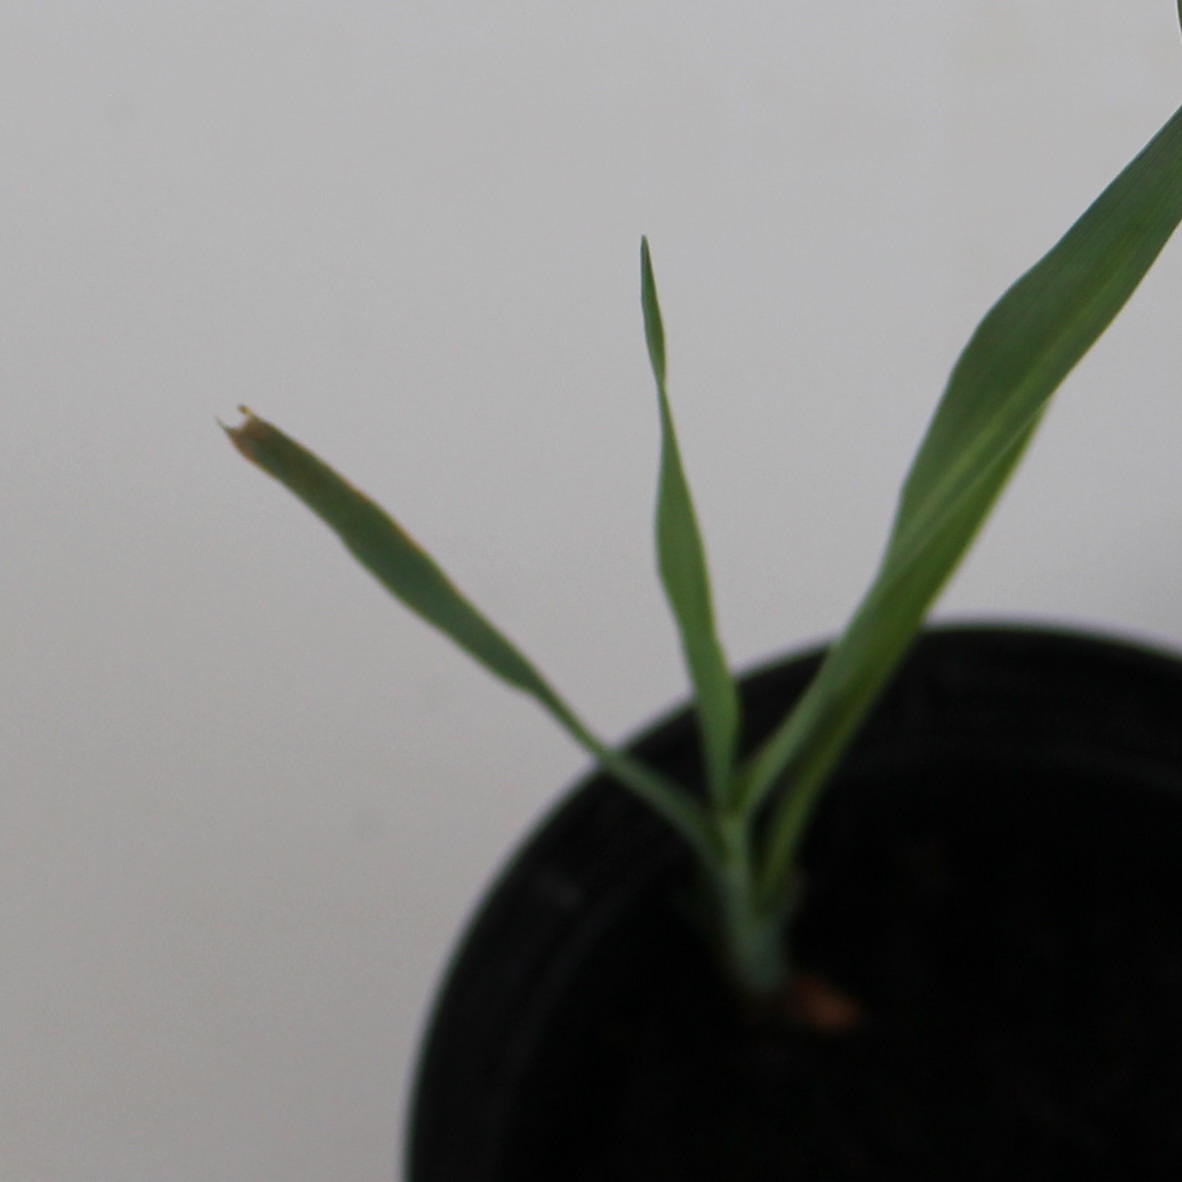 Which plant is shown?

Avena sterilis
